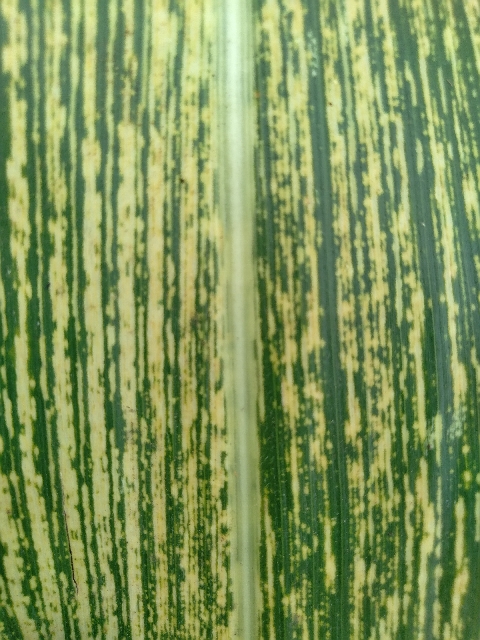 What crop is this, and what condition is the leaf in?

maize, maize streak virus
